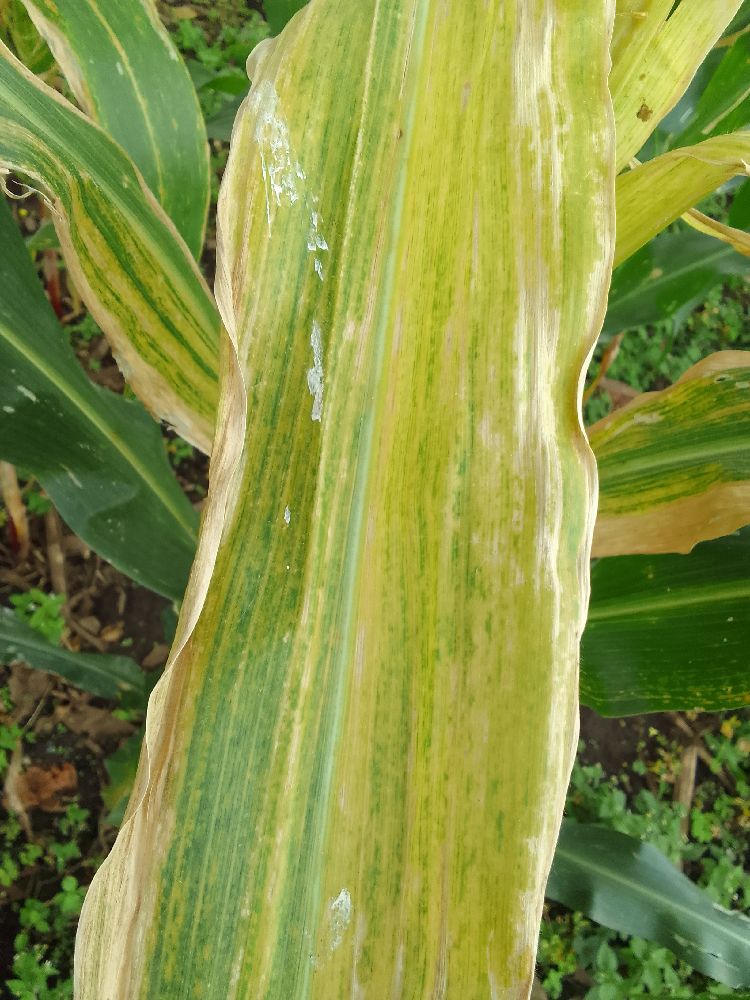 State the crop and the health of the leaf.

maize, maize lethal necrosis
